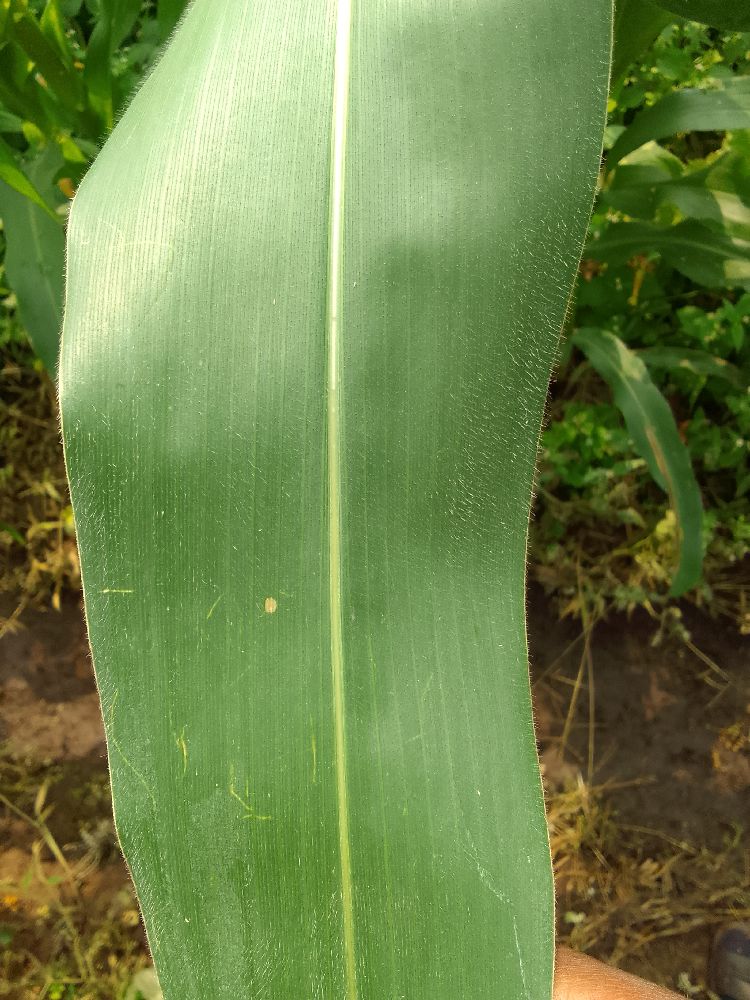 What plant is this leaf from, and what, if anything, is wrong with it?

maize, healthy
